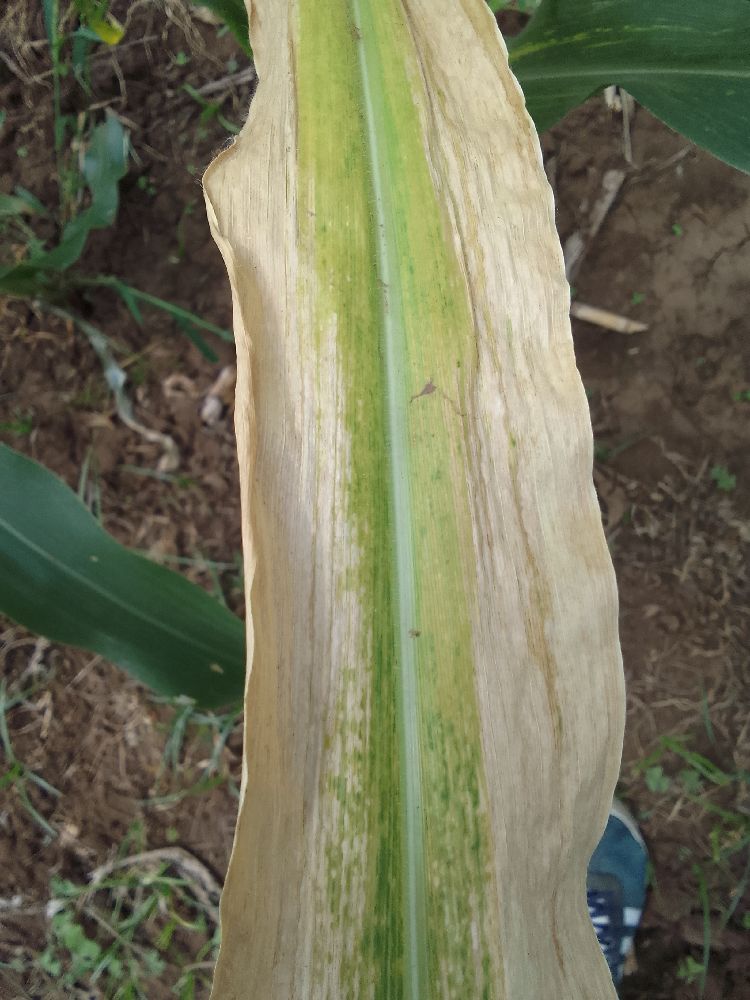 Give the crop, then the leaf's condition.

maize, maize lethal necrosis
